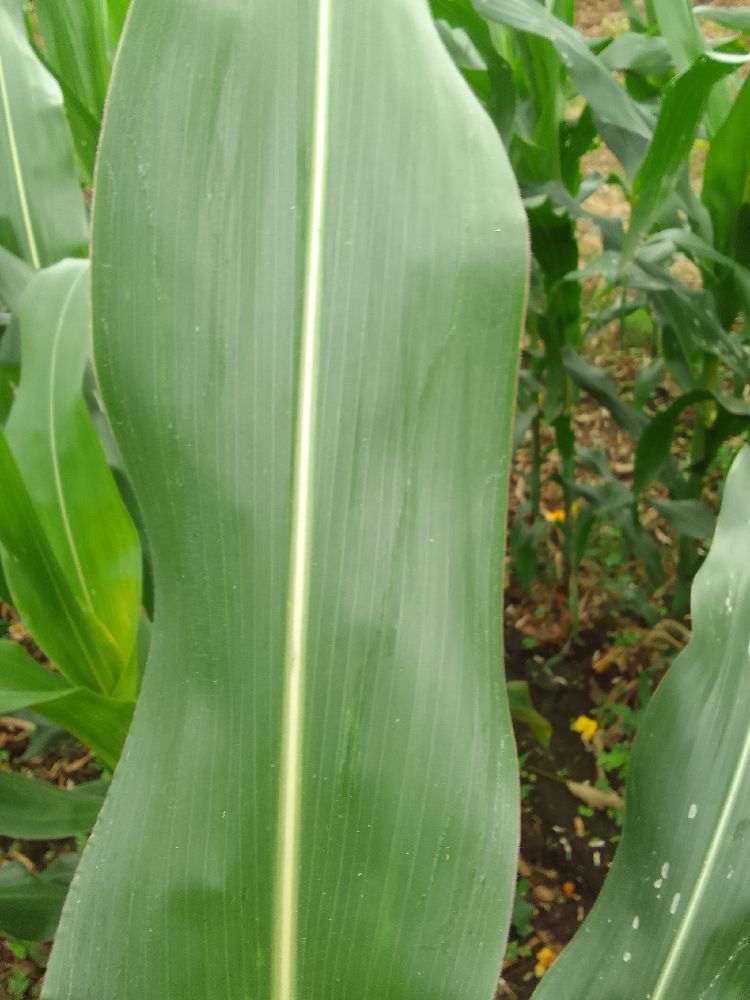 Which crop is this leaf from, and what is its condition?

maize, healthy
